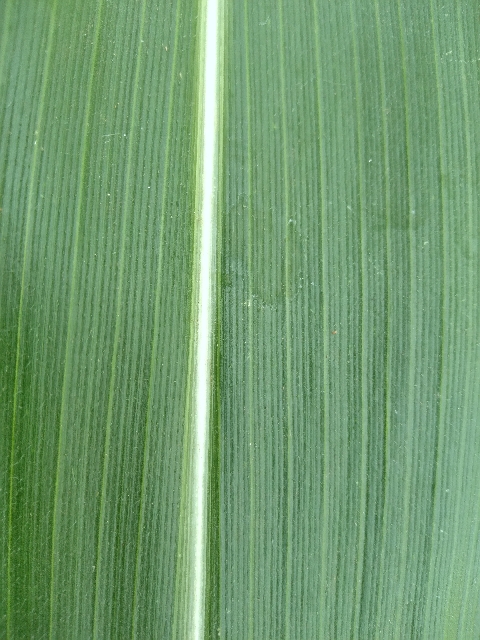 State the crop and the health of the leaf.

maize, healthy
